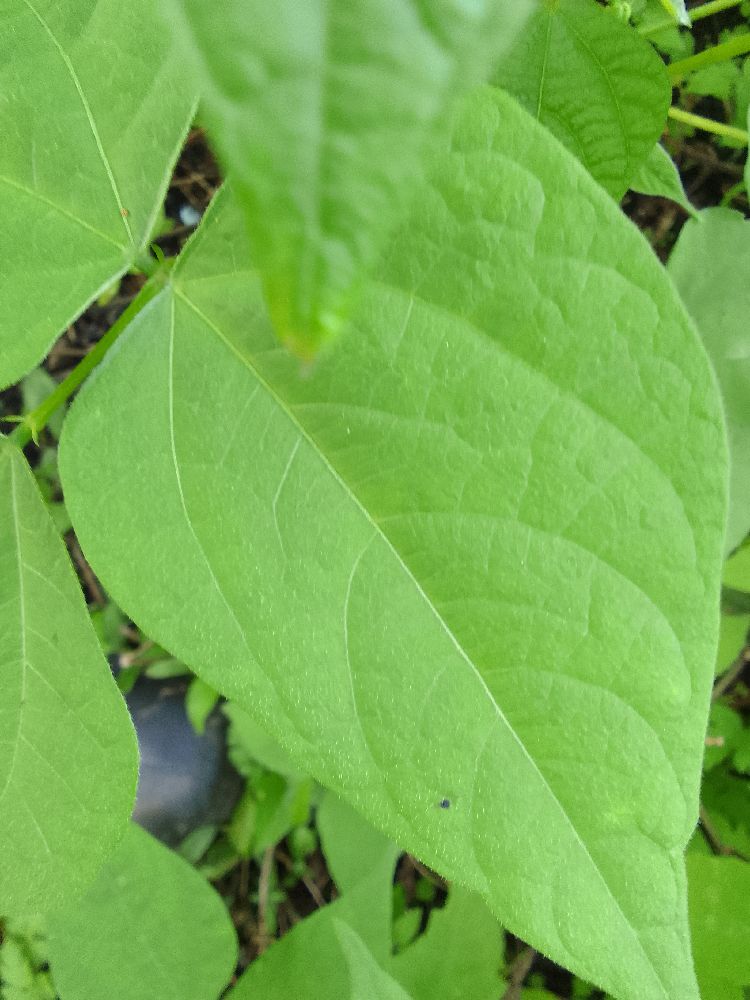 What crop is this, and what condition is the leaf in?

common bean, healthy
